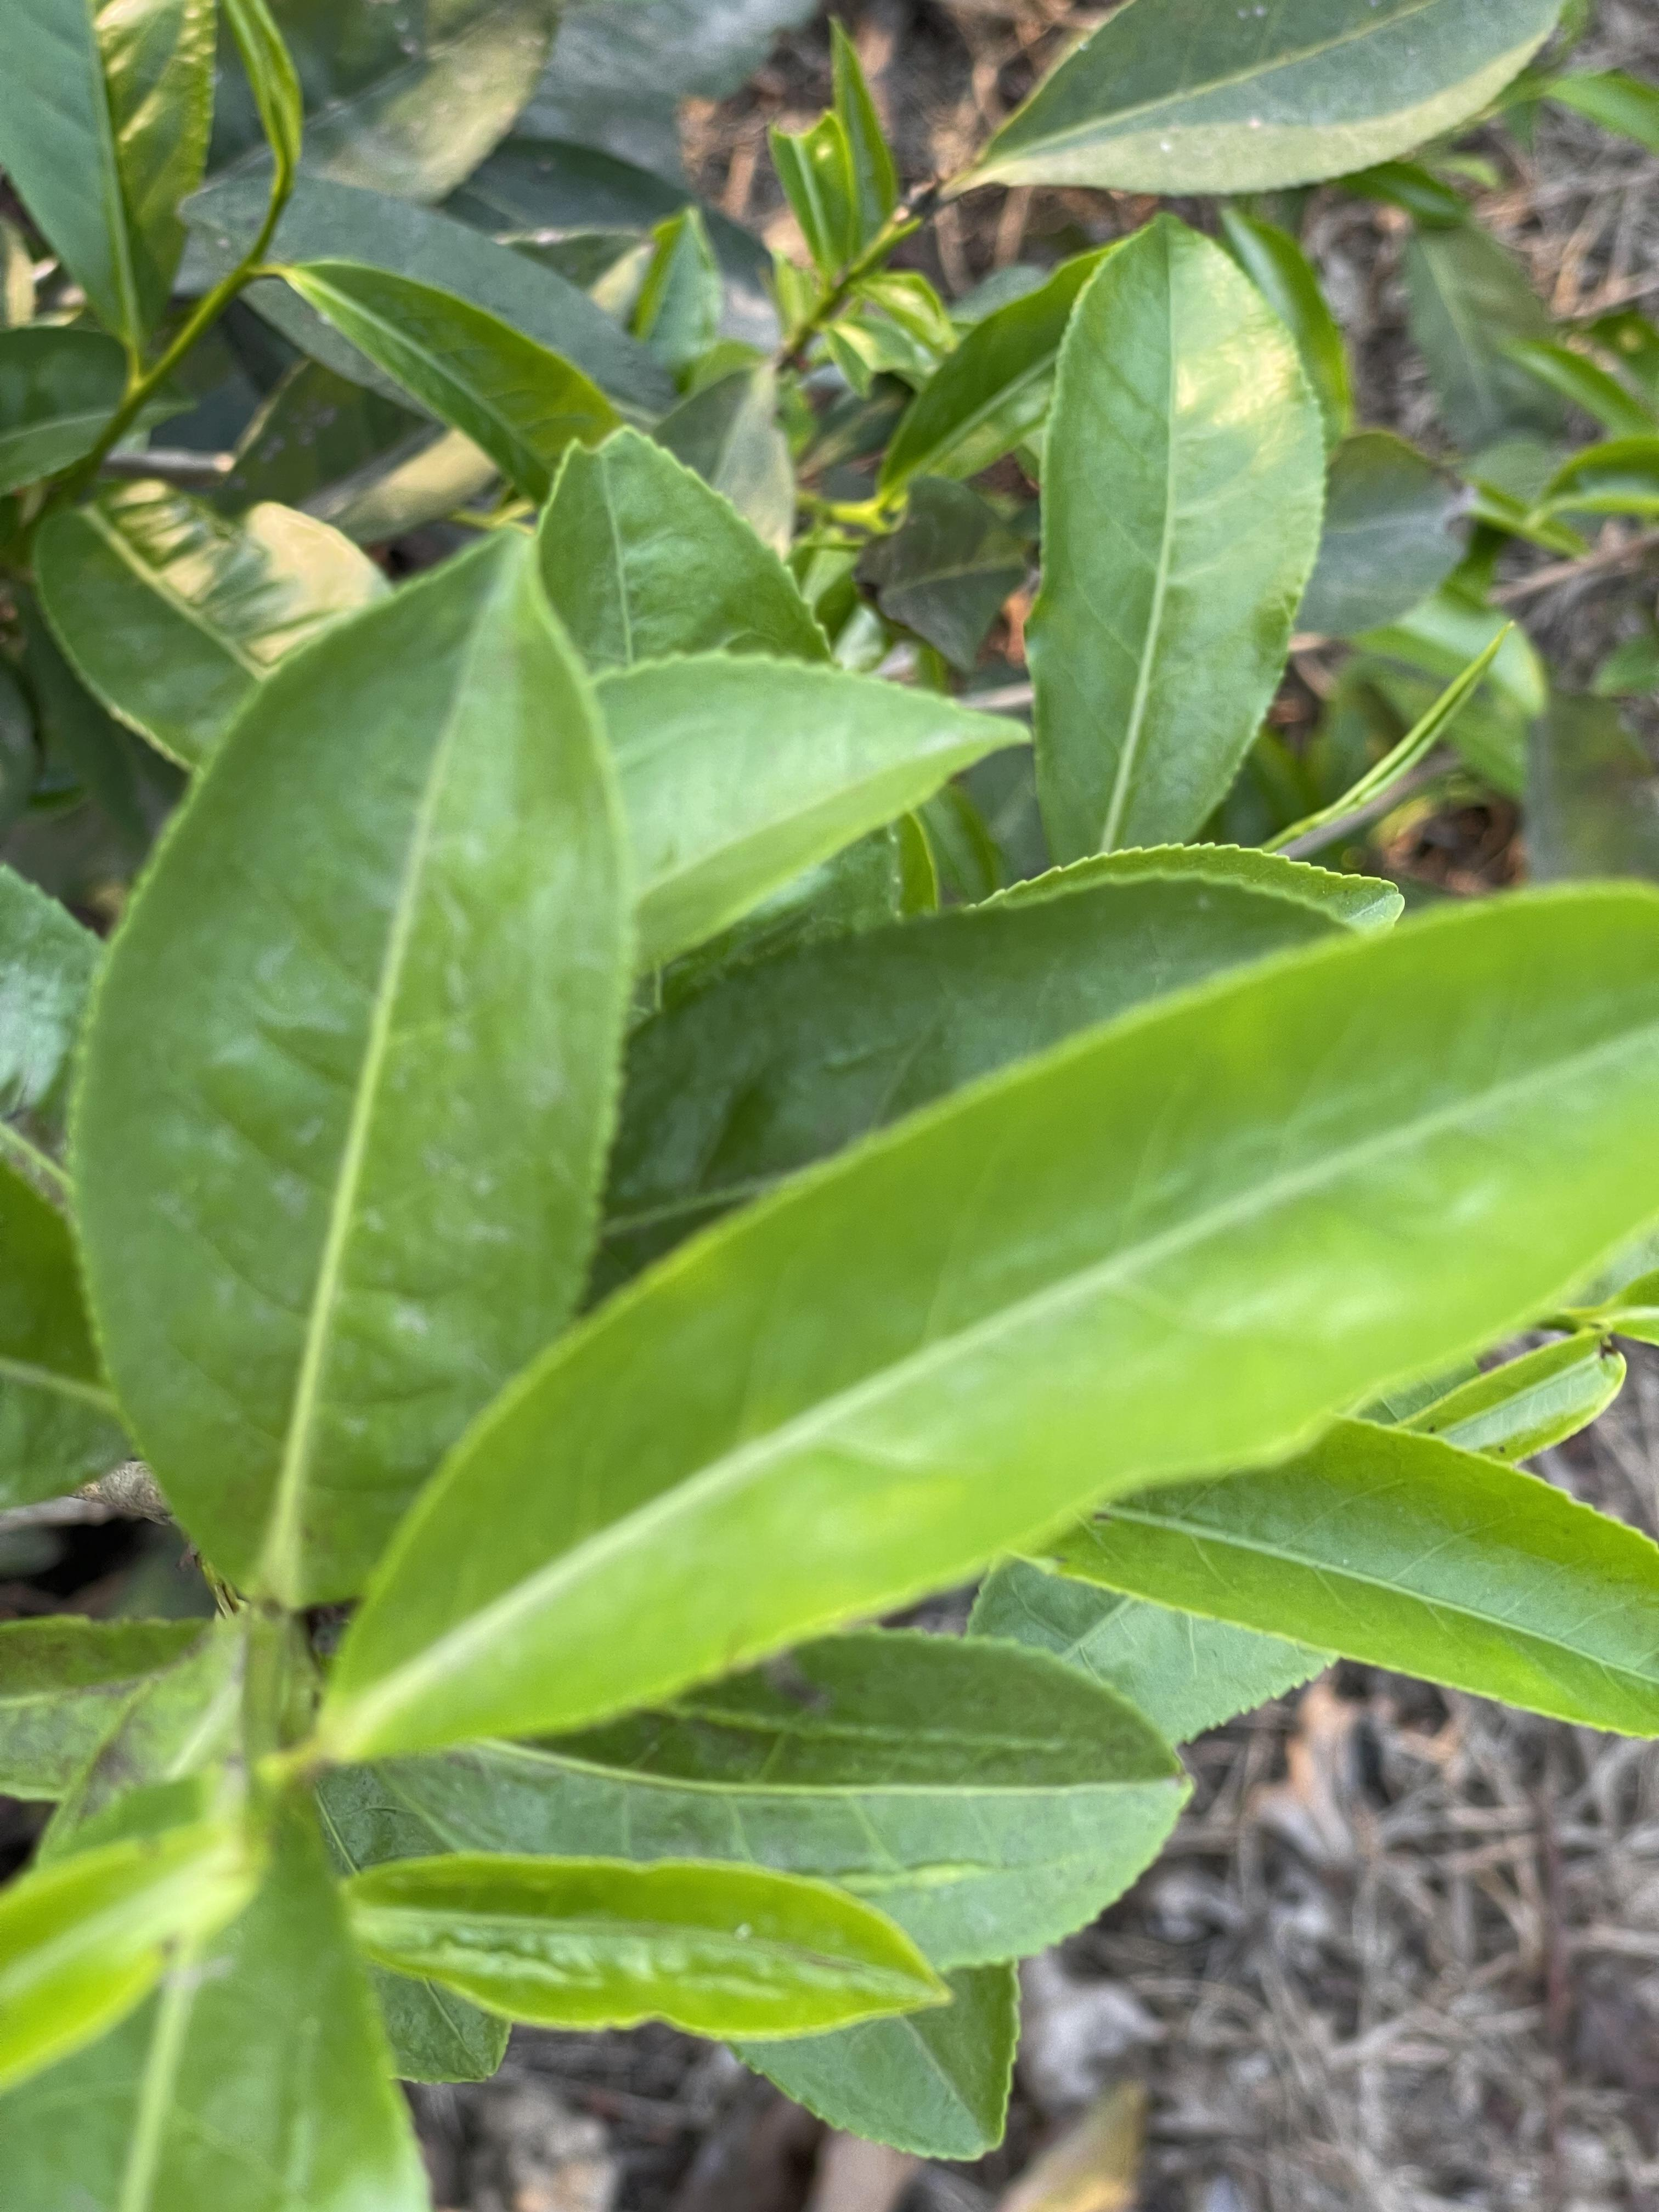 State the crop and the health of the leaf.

tea, healthy leaf
